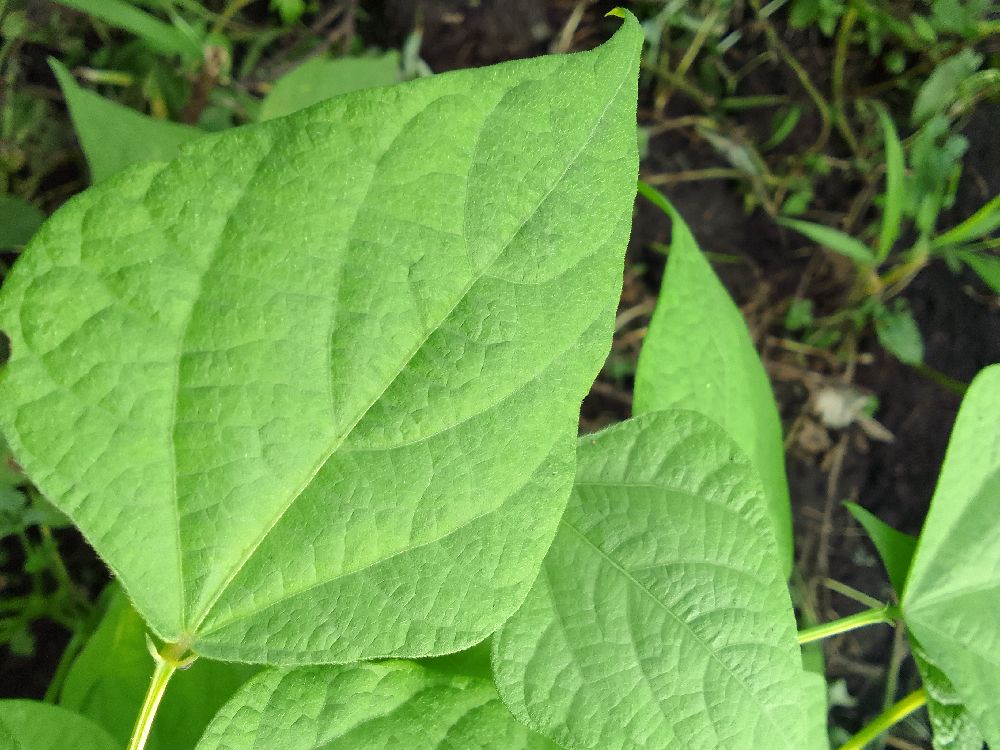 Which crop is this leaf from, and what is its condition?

common bean, healthy
